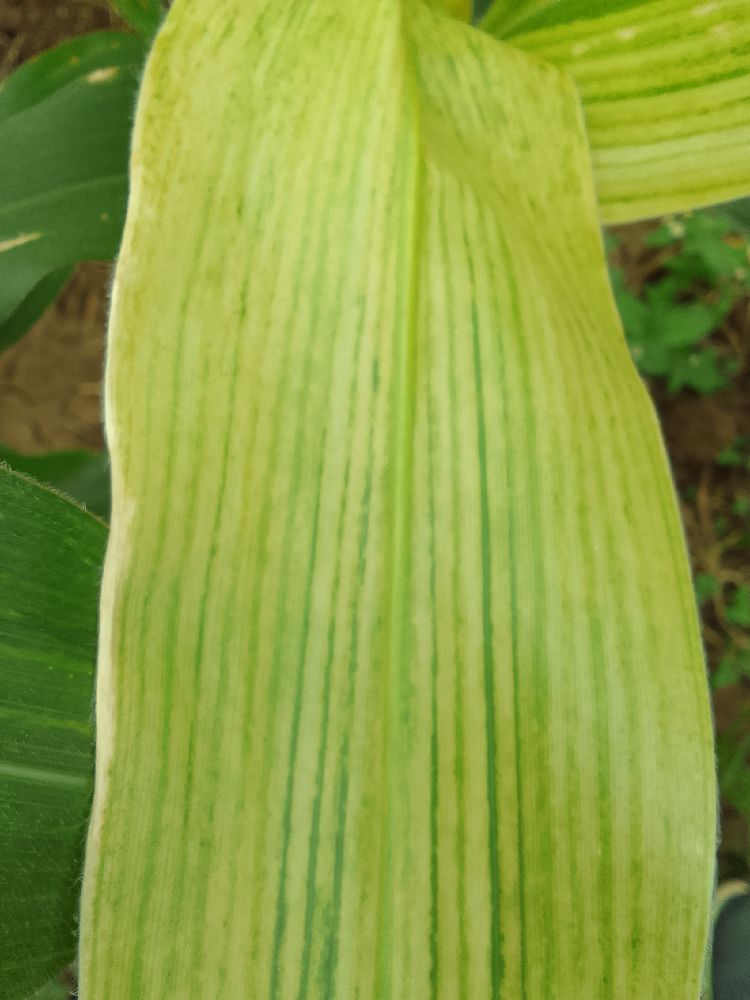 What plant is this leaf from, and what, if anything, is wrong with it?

maize, maize lethal necrosis
